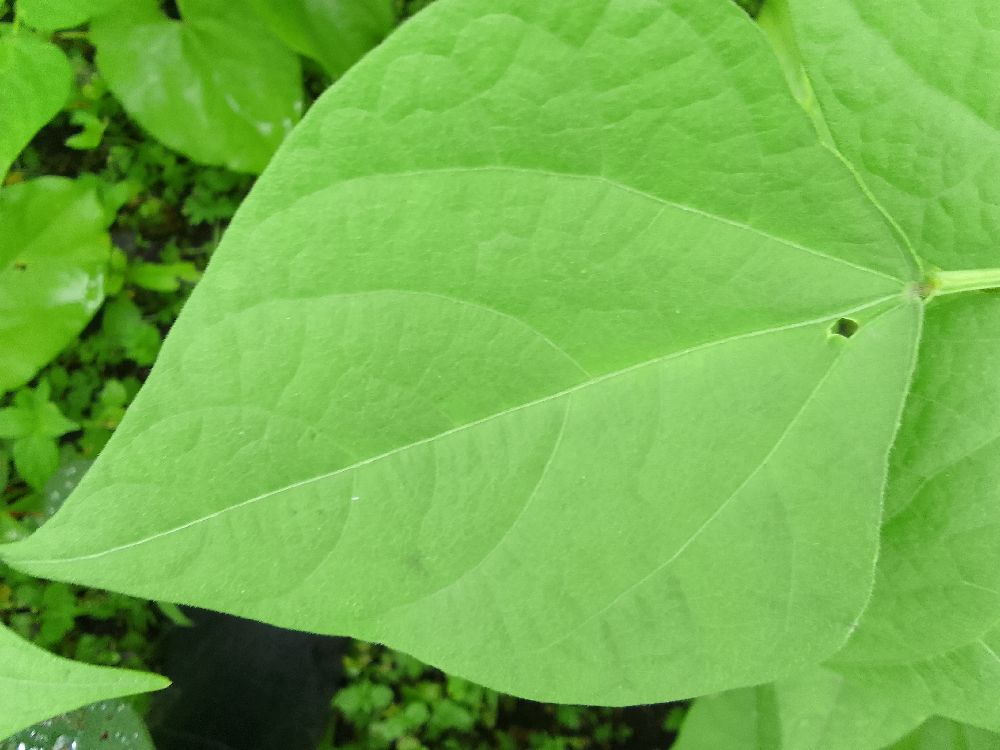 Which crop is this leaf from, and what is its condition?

common bean, healthy
